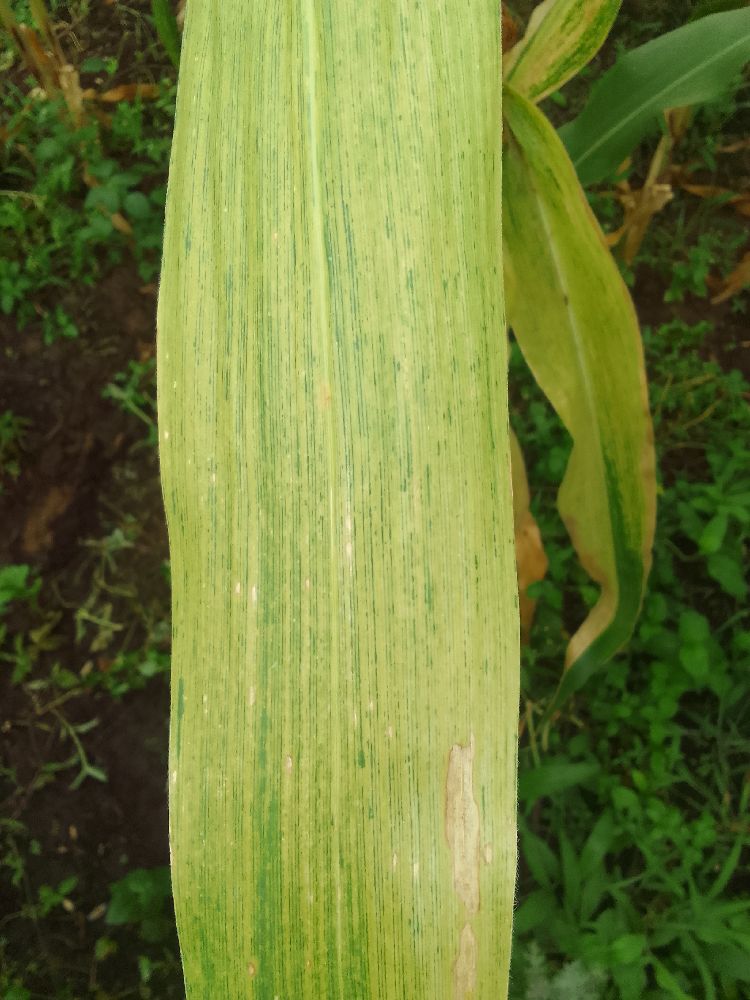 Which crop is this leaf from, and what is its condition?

maize, maize lethal necrosis
